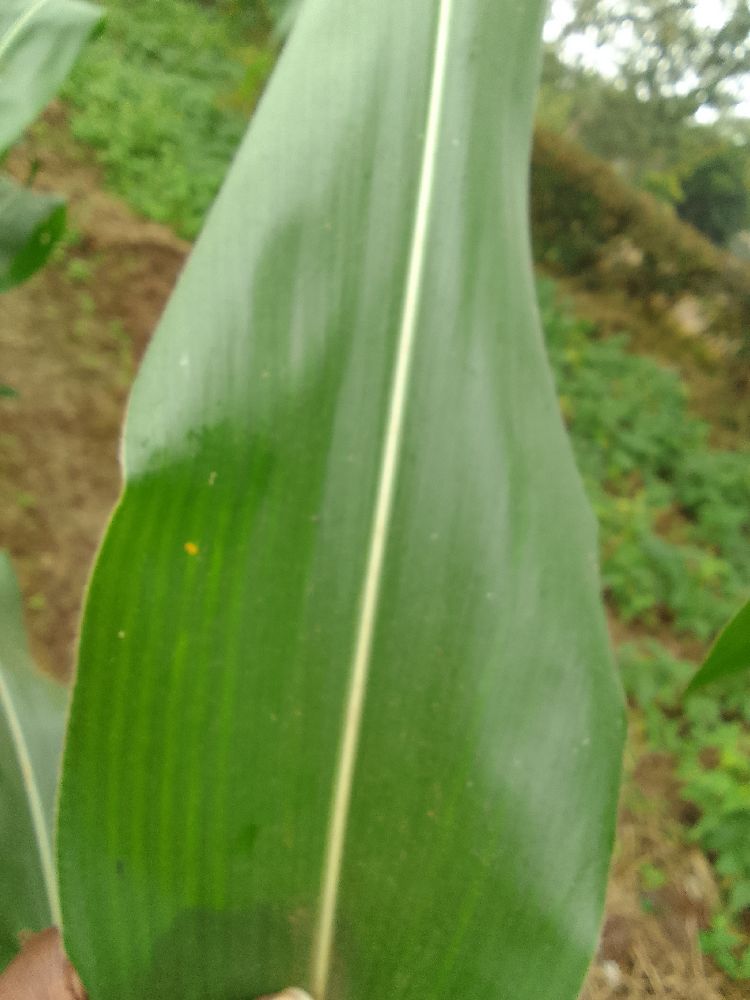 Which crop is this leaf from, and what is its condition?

maize, healthy
